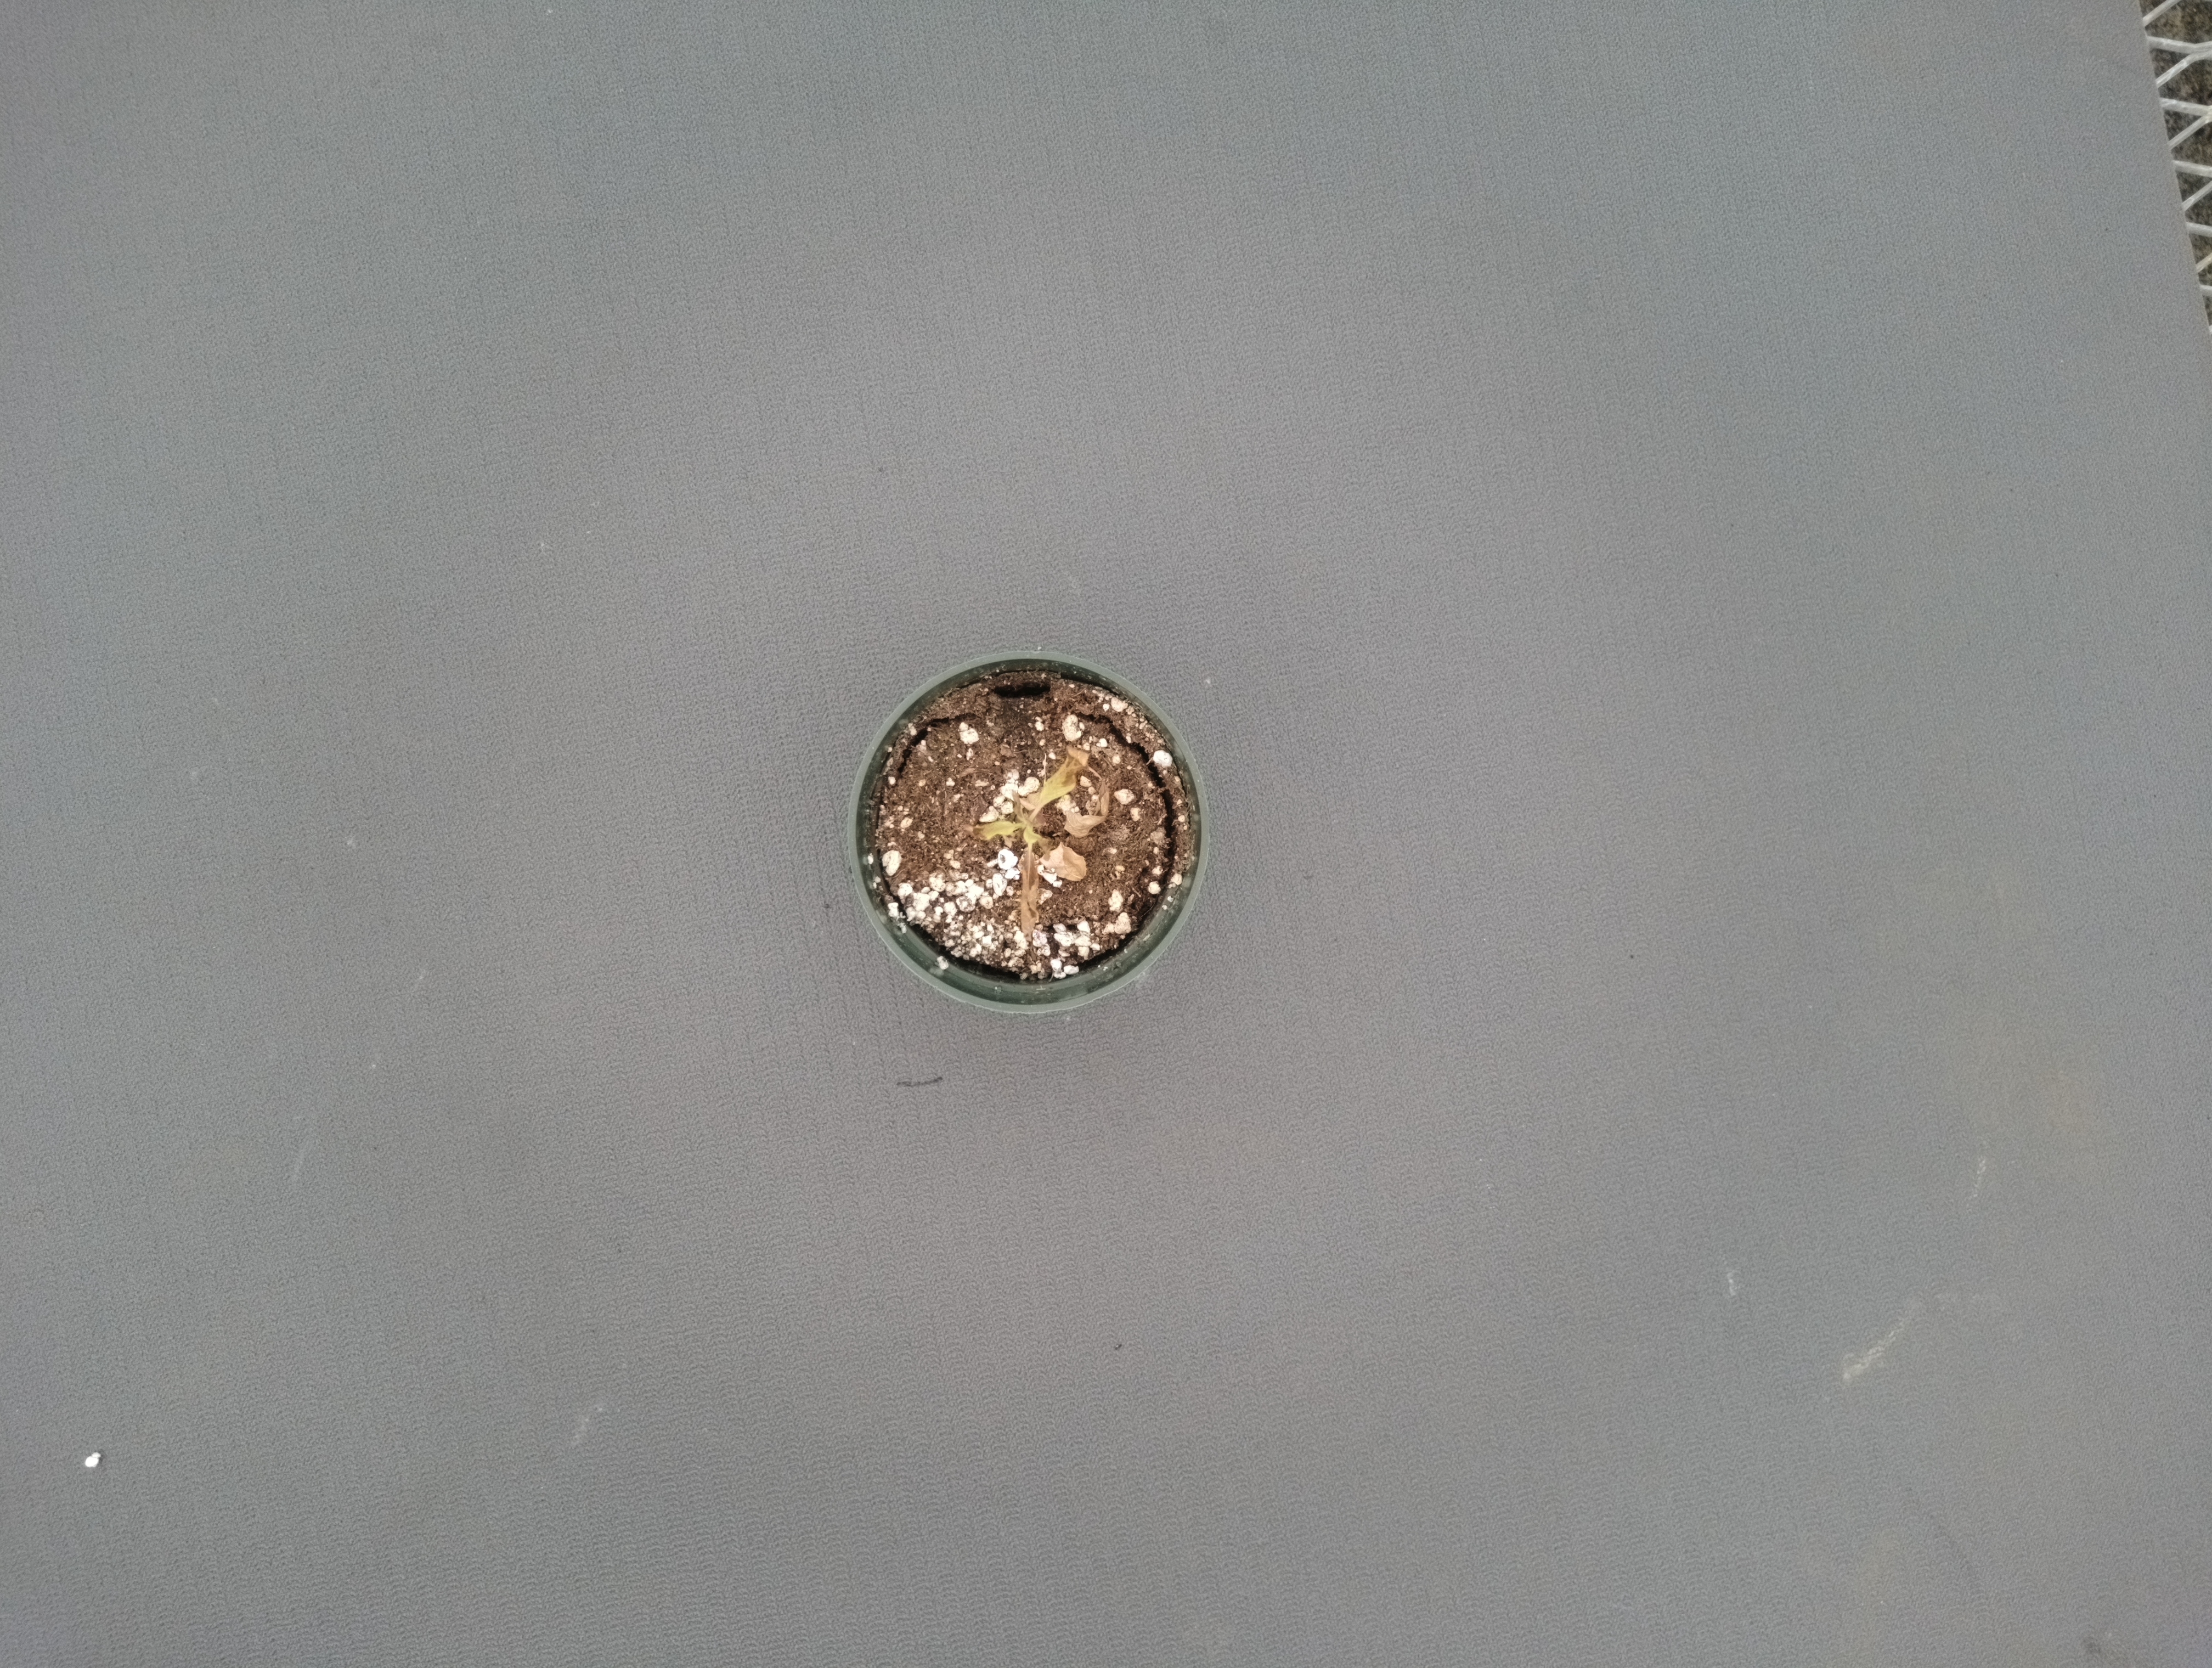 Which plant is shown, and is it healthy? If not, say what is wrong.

waterhemp, necrosis only
